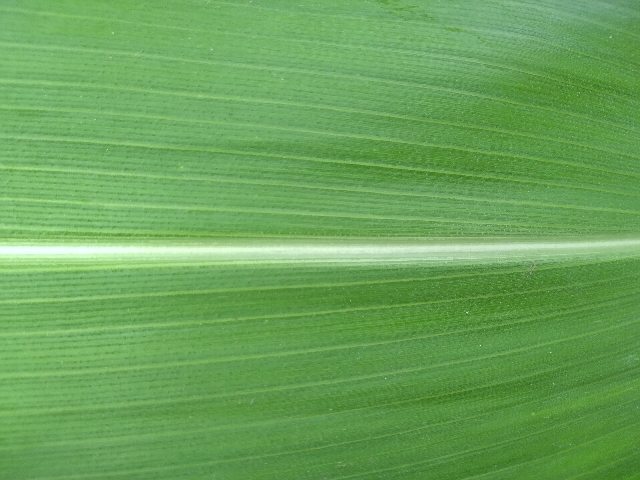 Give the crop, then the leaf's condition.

maize, healthy
